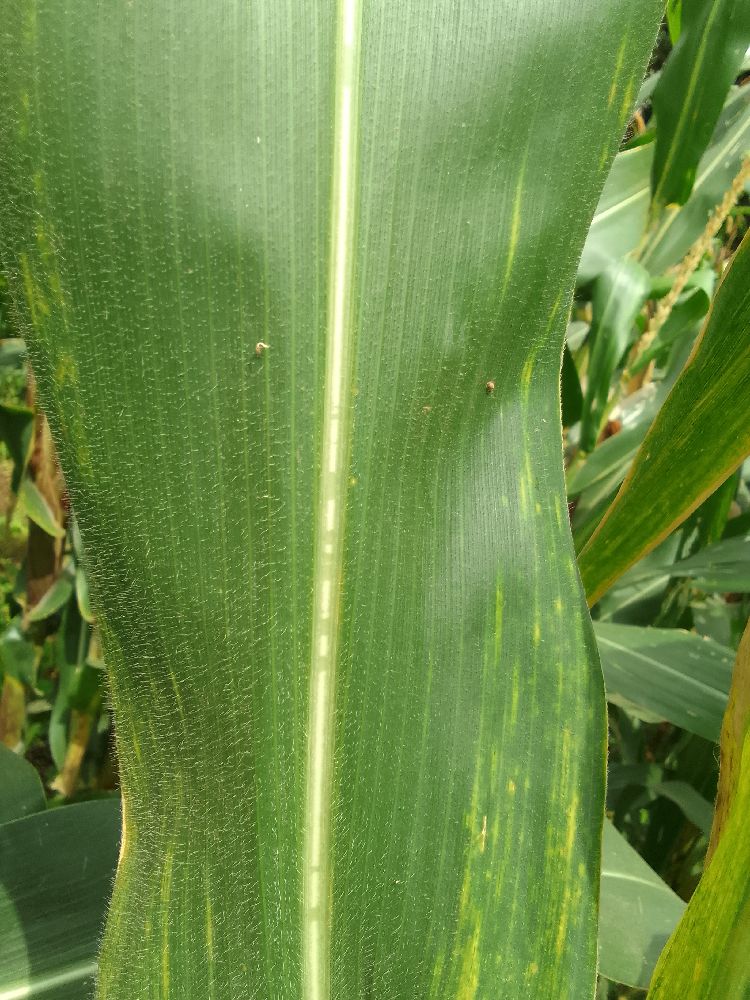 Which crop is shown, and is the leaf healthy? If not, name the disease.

maize, maize lethal necrosis
